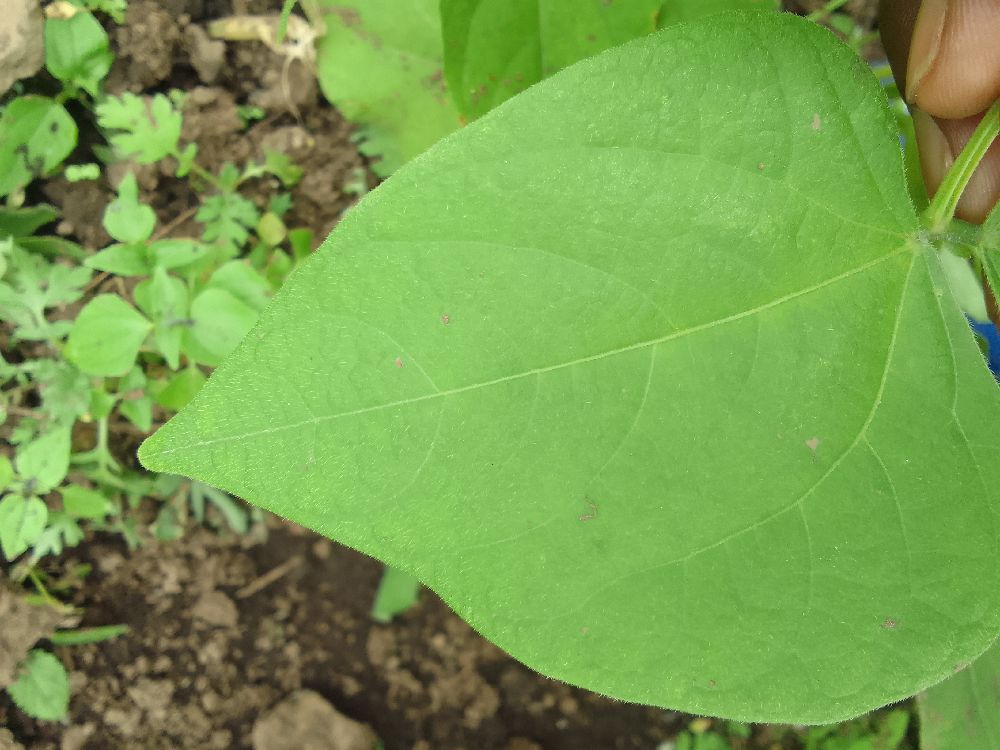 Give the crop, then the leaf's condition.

common bean, healthy
